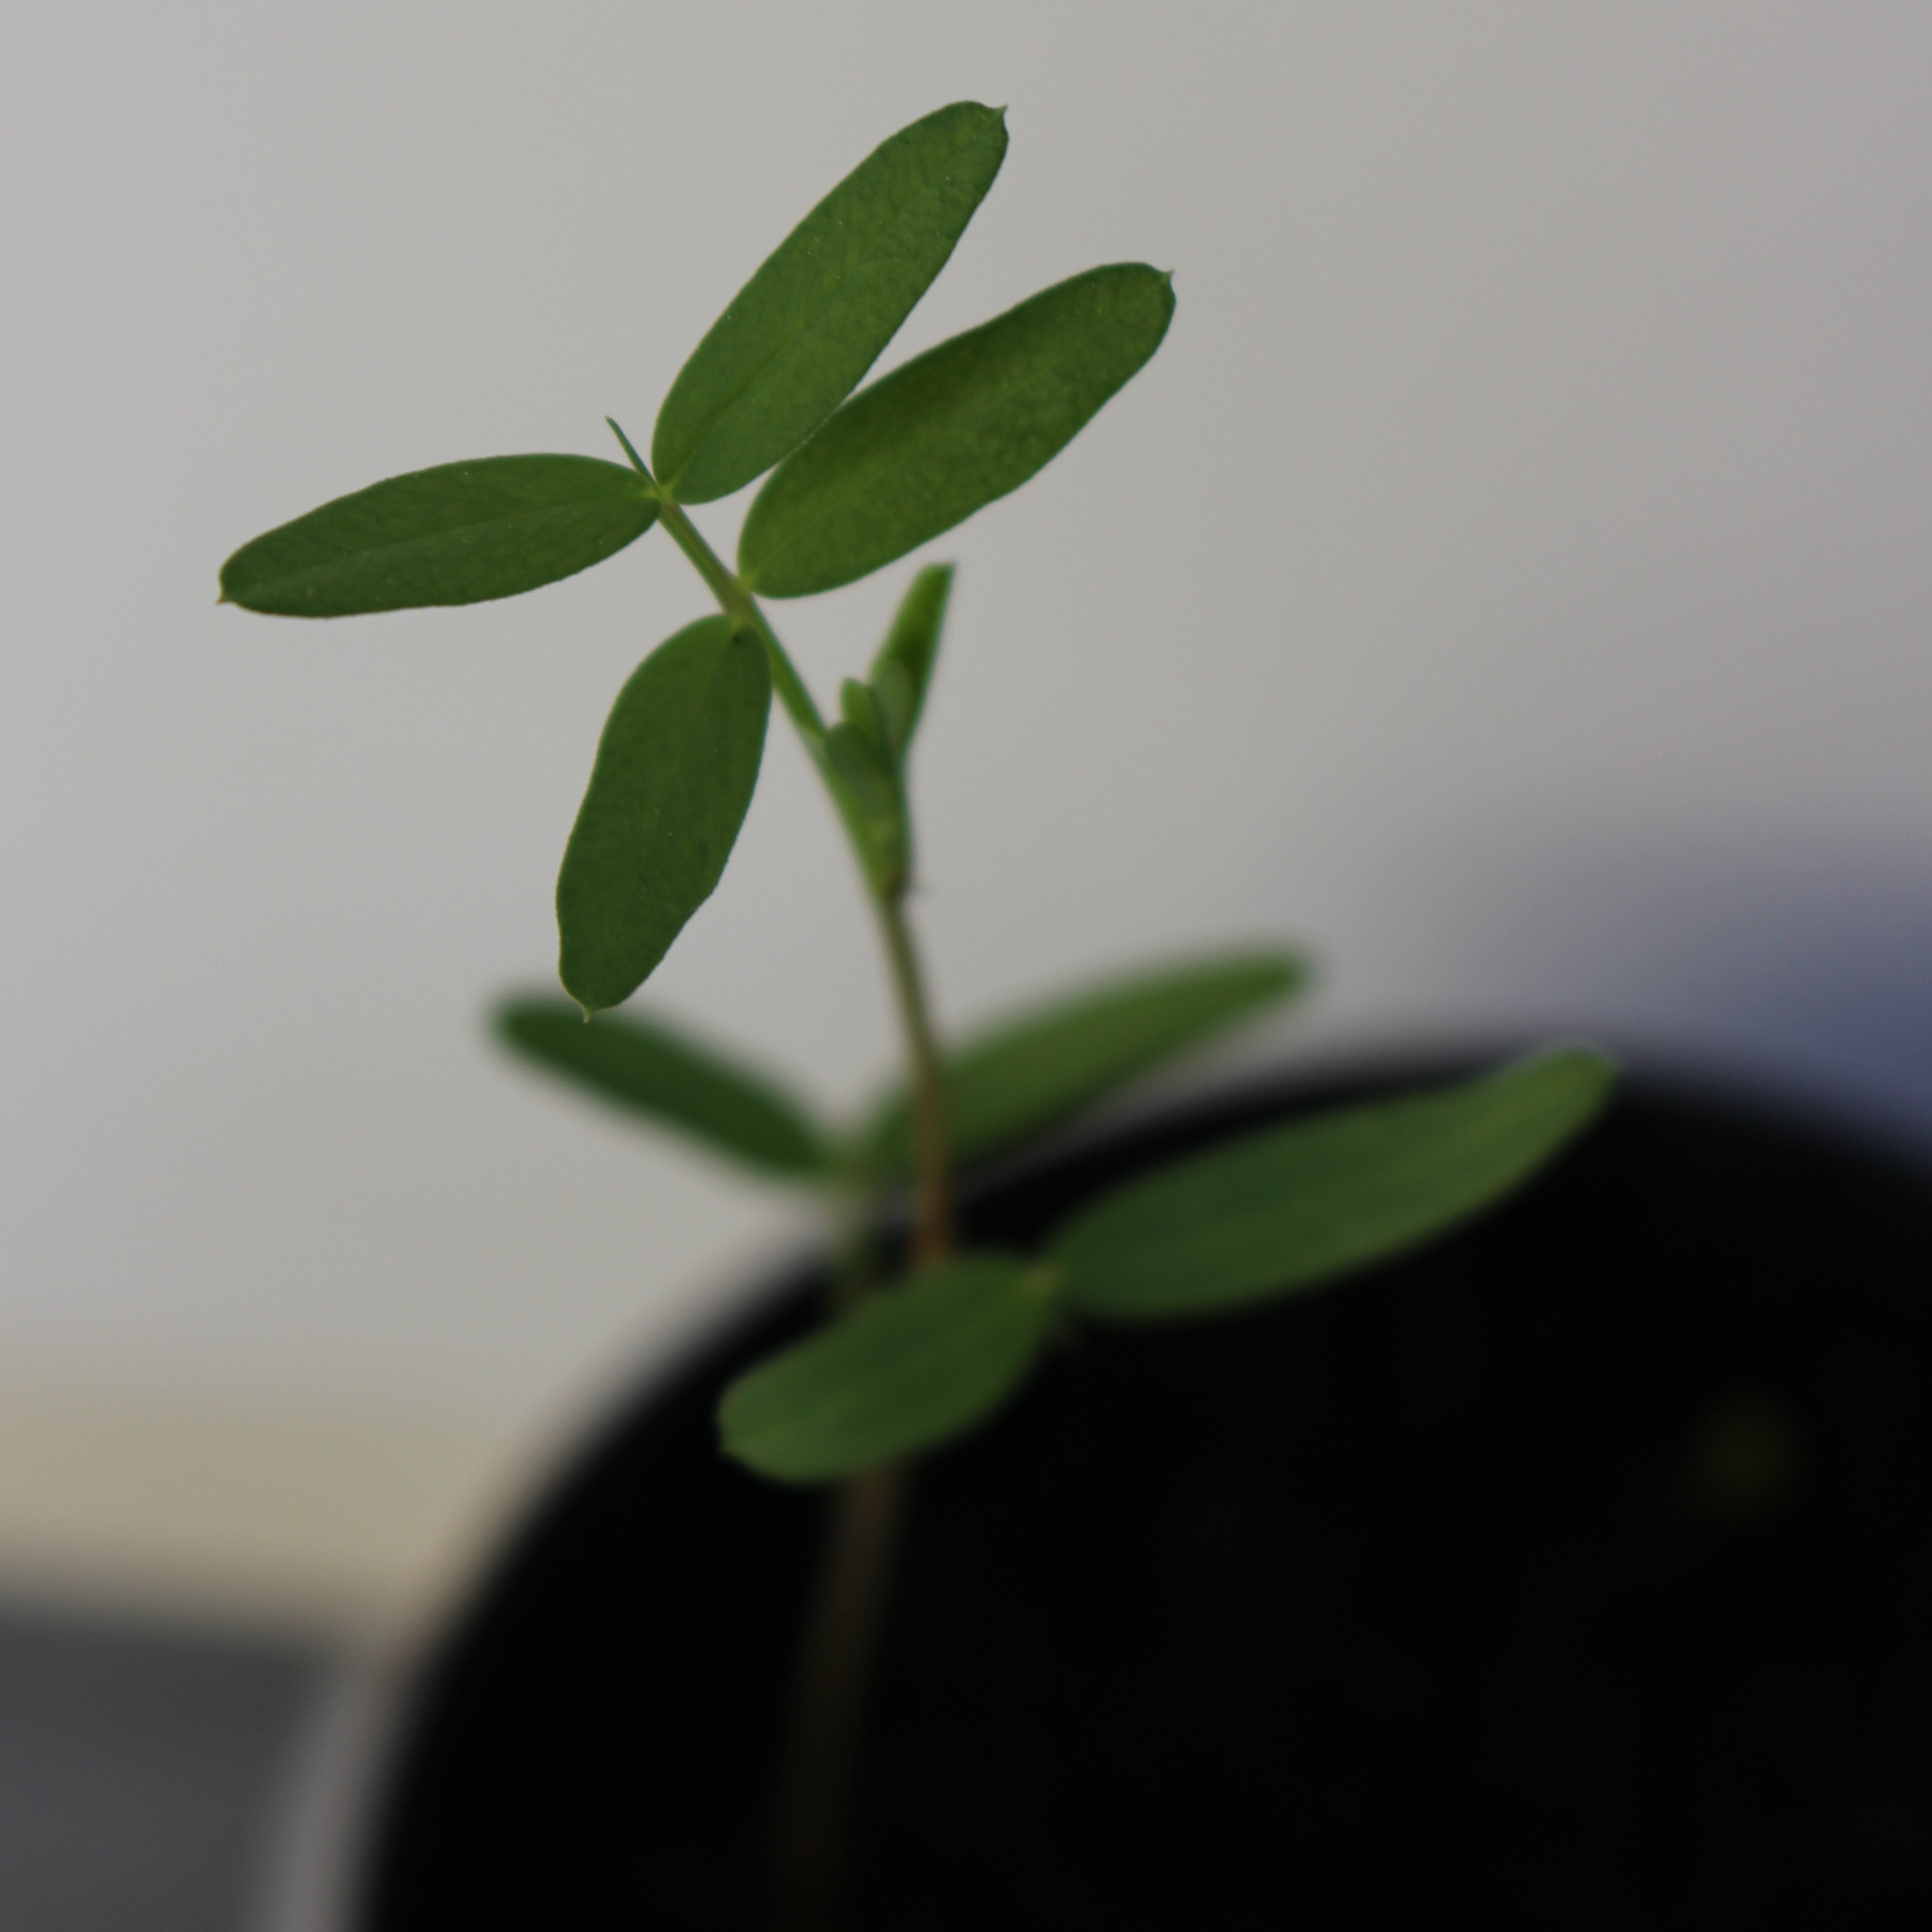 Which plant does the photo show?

Vicia sativa
